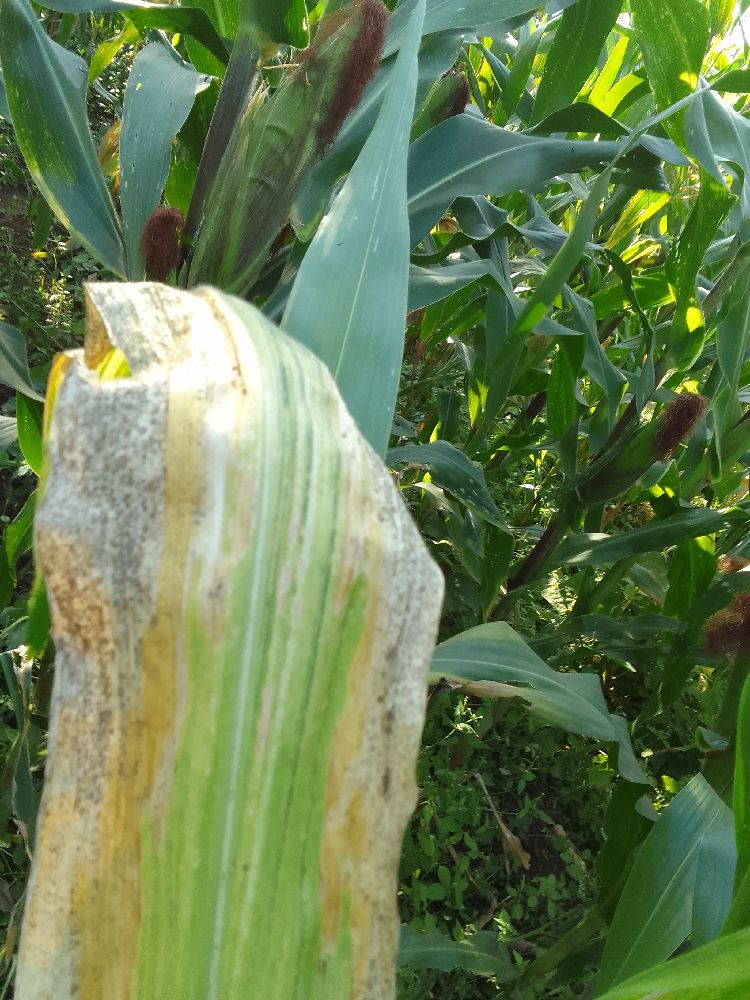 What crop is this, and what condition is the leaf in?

maize, maize lethal necrosis
